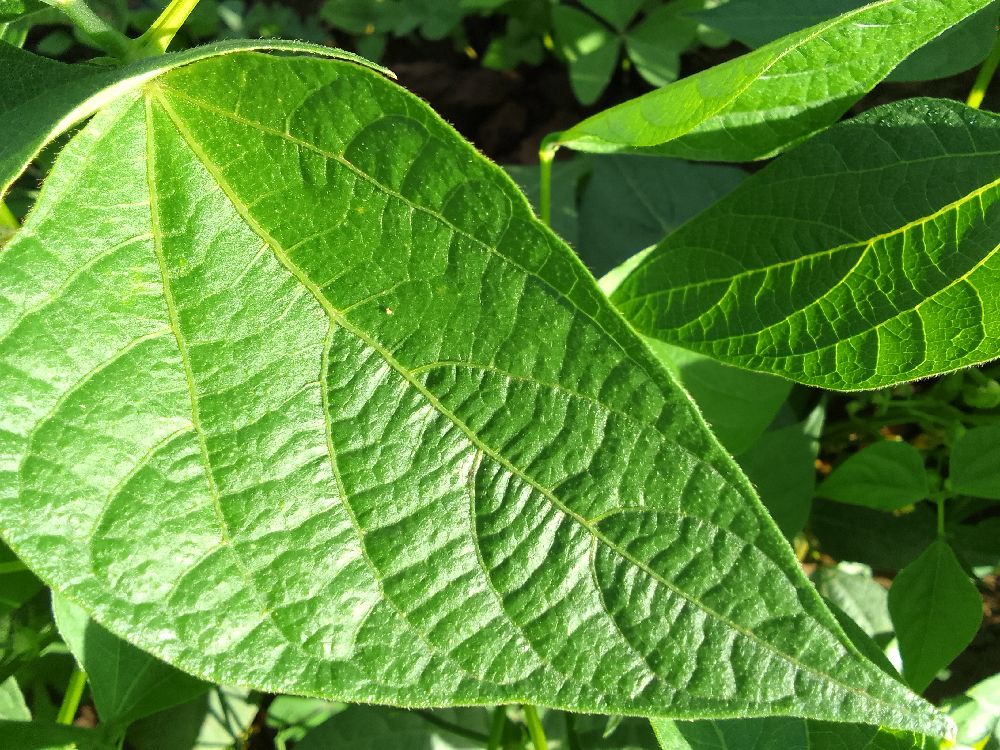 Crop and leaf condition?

common bean, healthy
